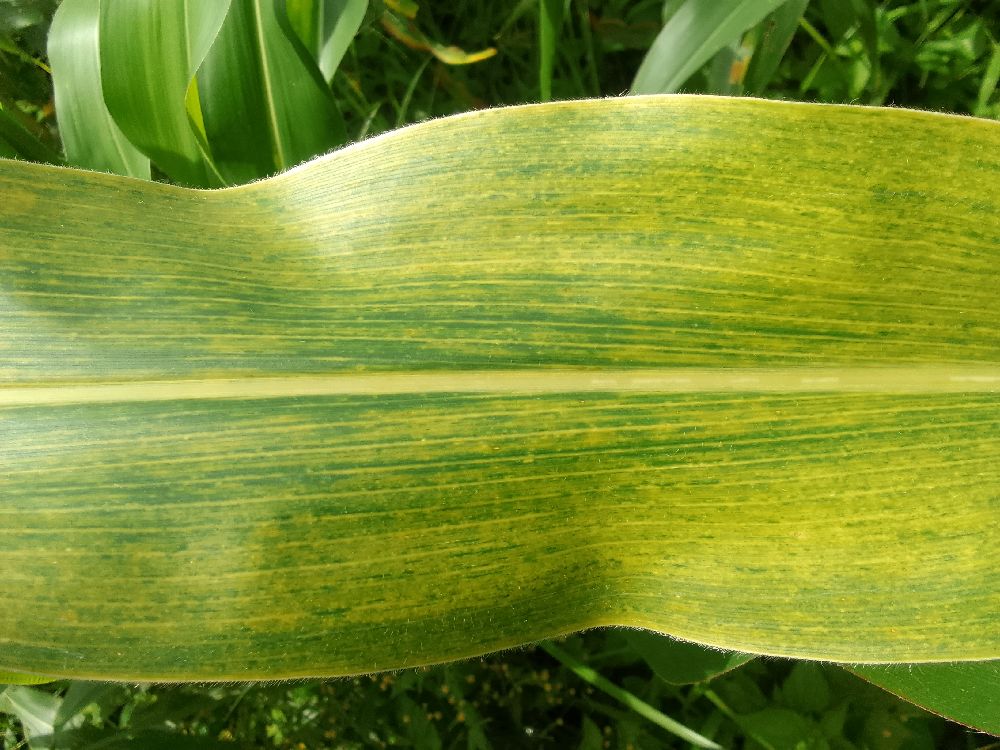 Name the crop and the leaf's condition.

maize, maize lethal necrosis
